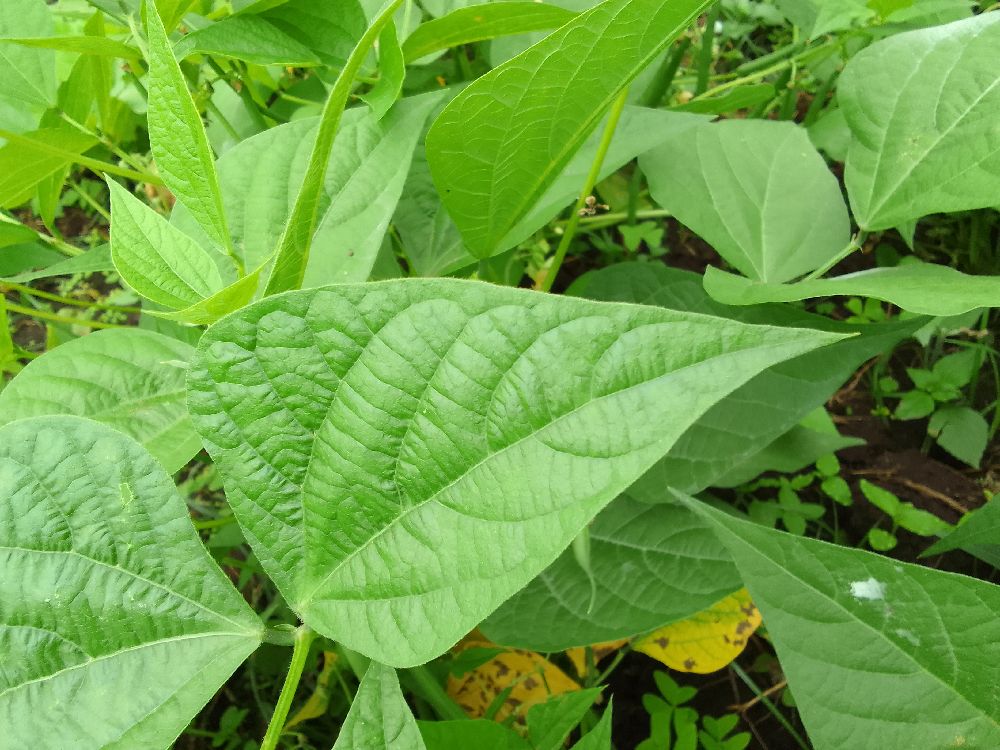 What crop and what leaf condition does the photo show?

common bean, healthy
